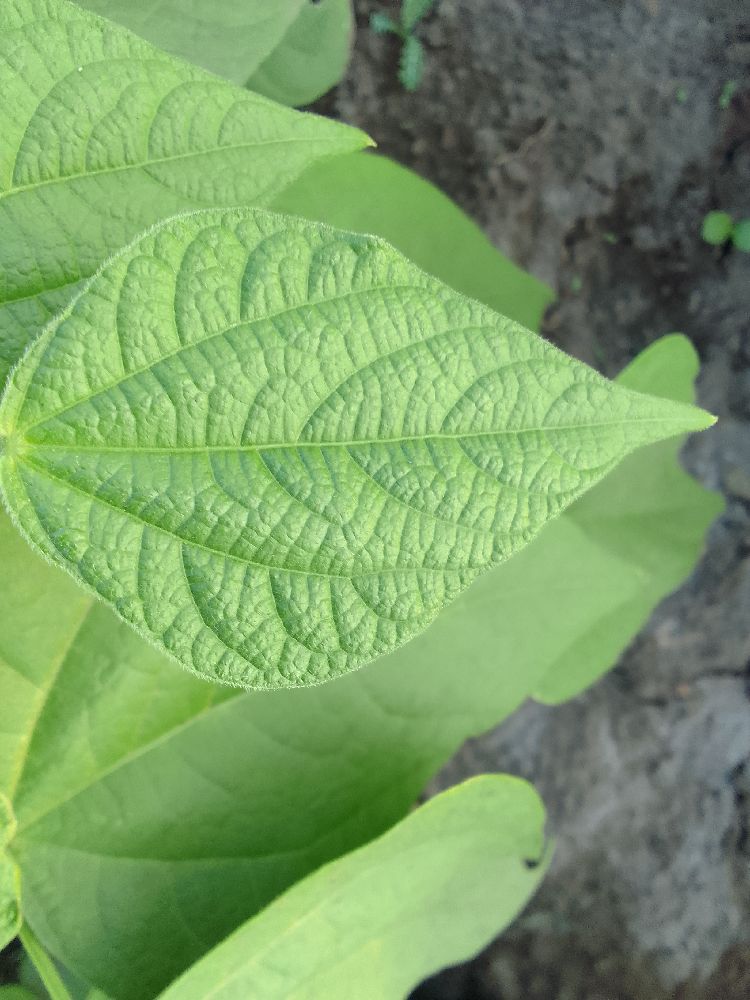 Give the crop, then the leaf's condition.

common bean, healthy
